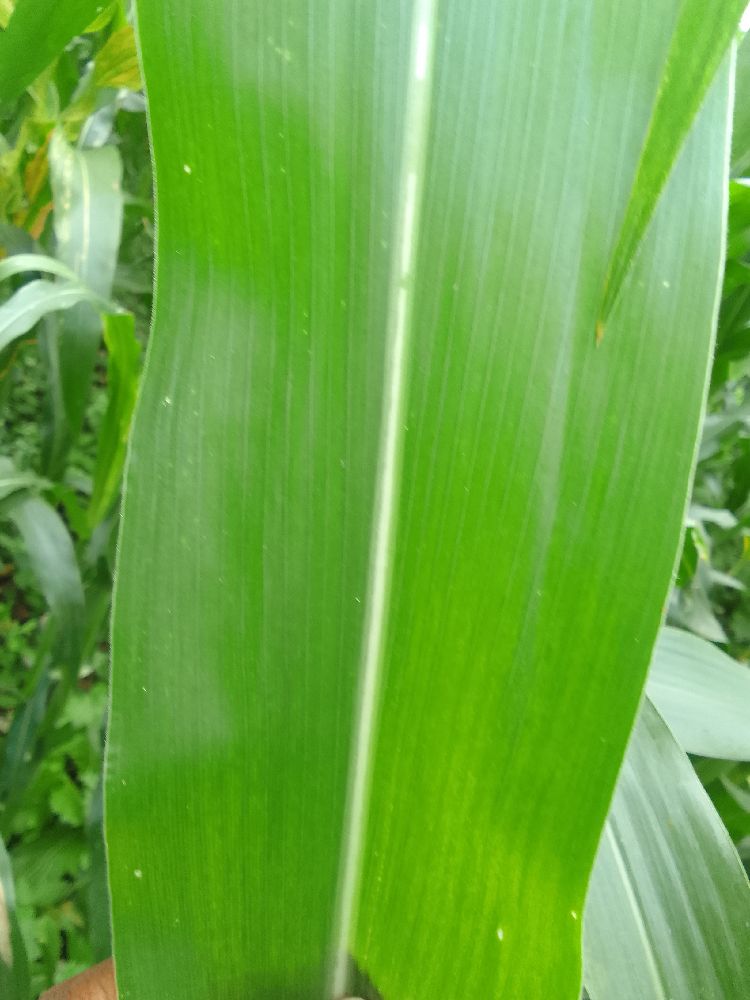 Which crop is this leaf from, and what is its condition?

maize, healthy
